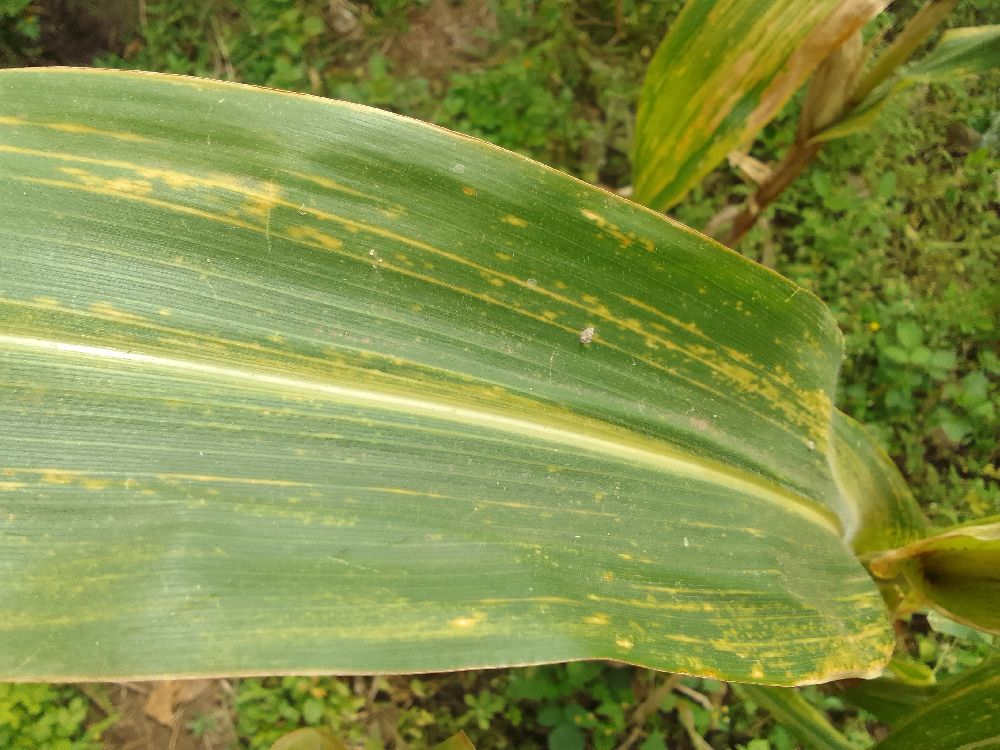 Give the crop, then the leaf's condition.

maize, maize lethal necrosis
